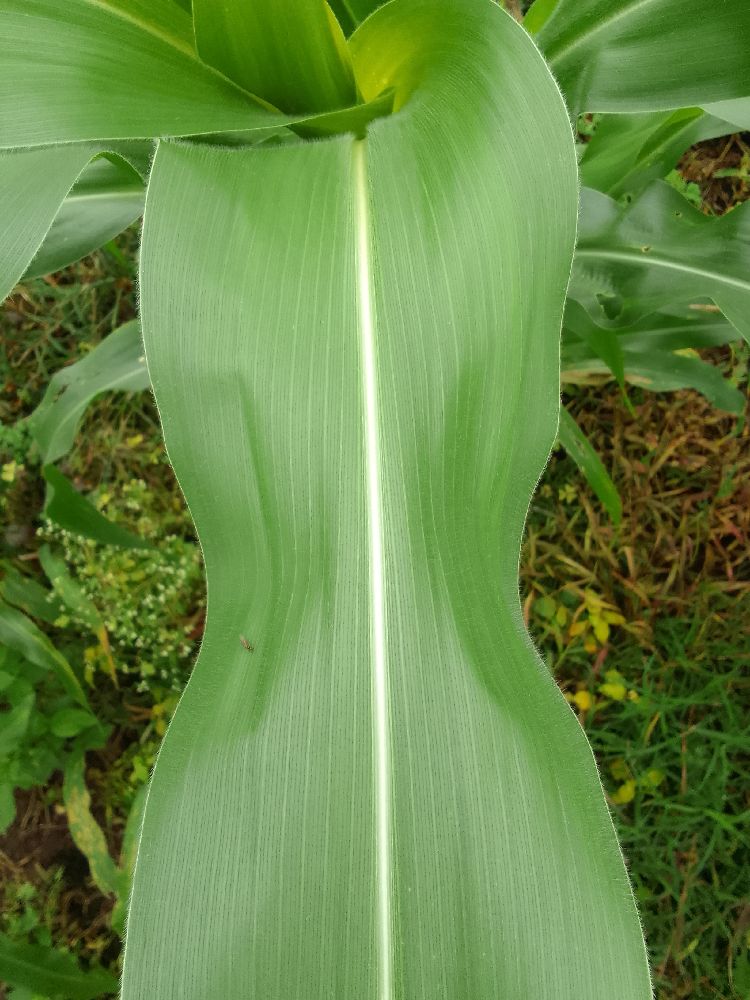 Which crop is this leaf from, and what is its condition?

maize, healthy
